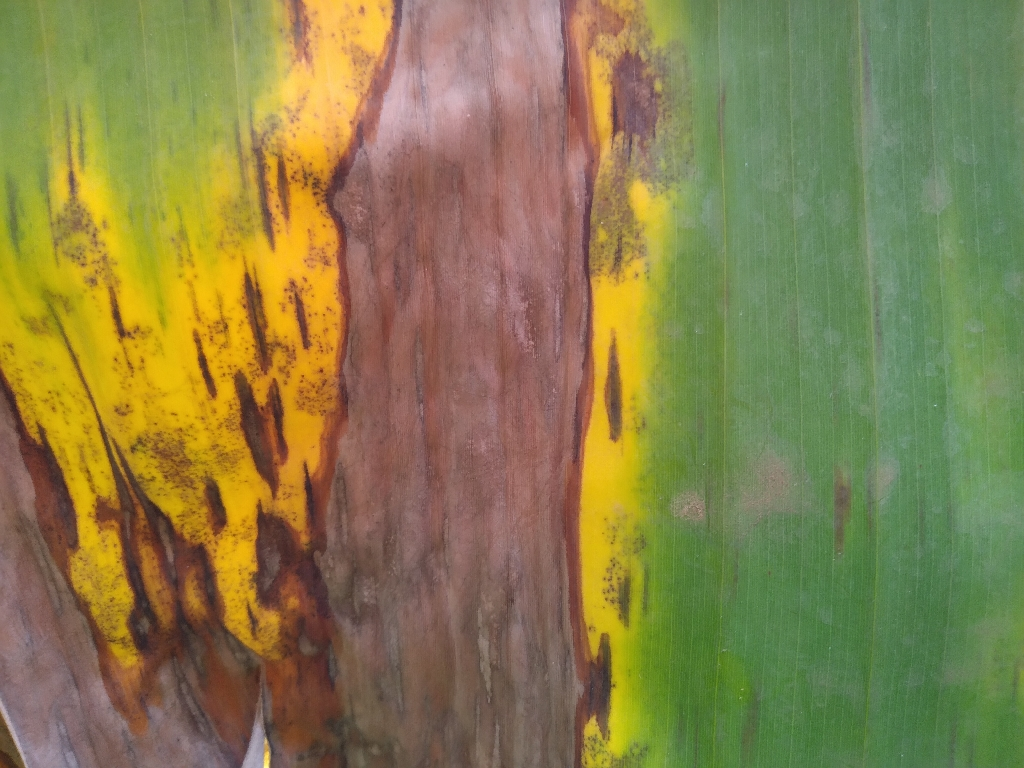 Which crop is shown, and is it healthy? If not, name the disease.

banana, black sigatoka
